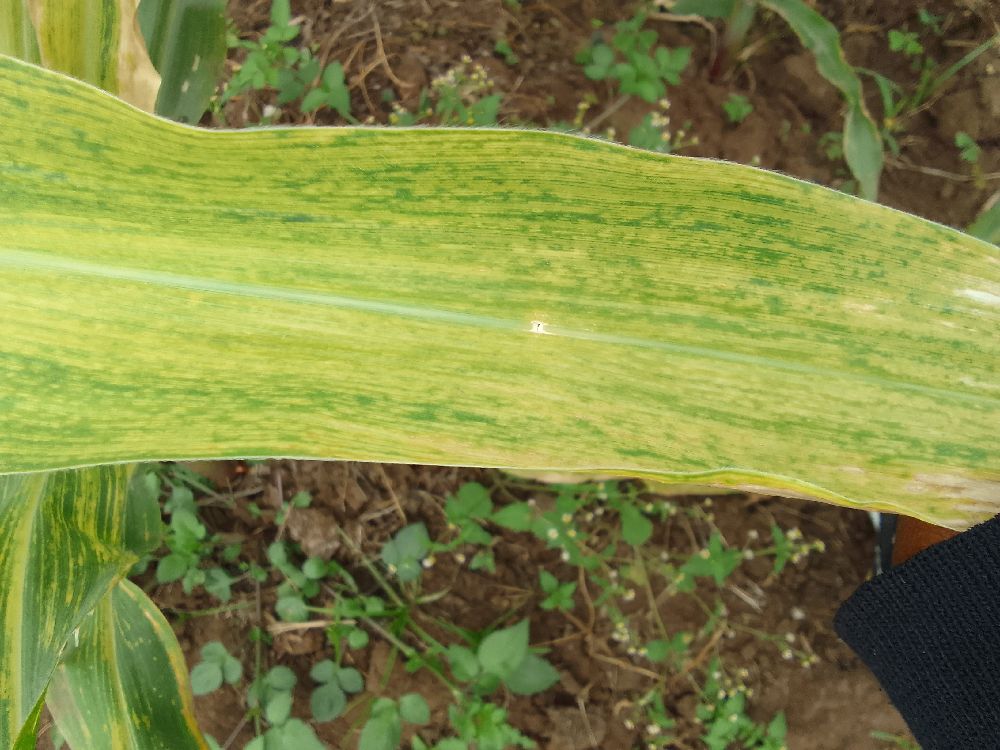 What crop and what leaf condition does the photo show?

maize, maize lethal necrosis
